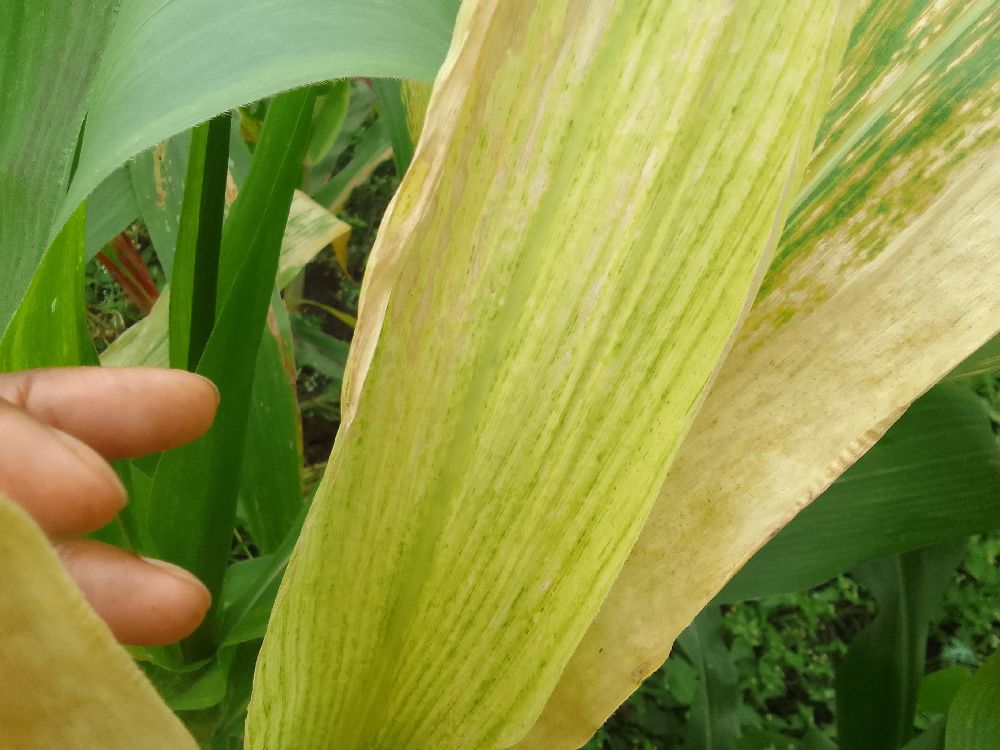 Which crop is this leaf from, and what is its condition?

maize, maize lethal necrosis
